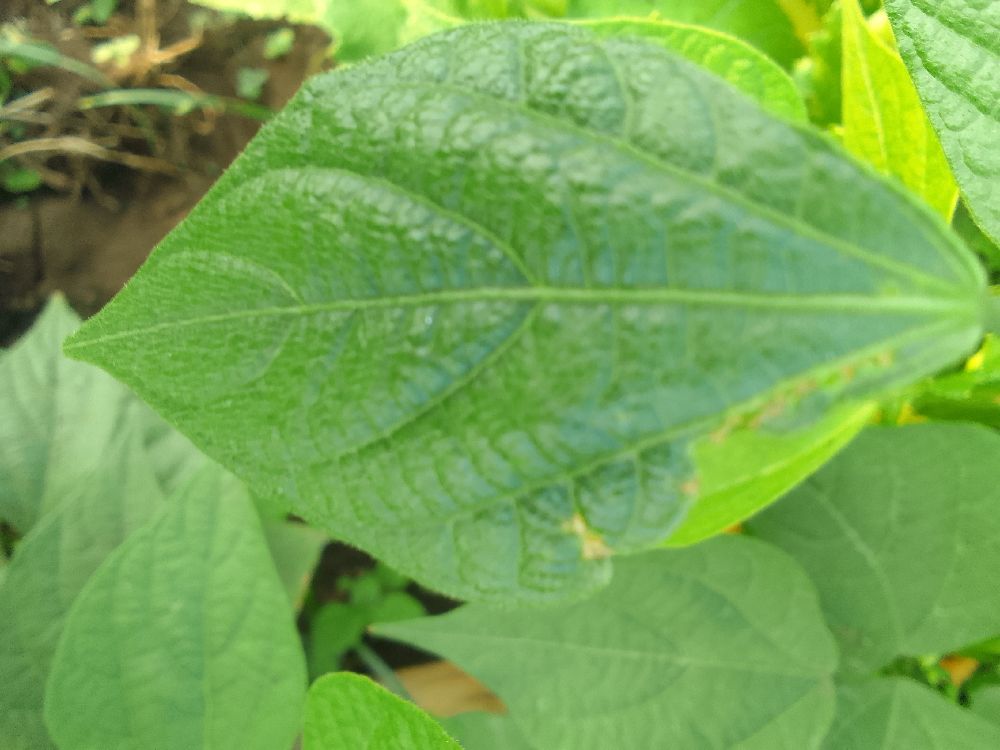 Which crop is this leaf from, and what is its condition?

common bean, healthy
